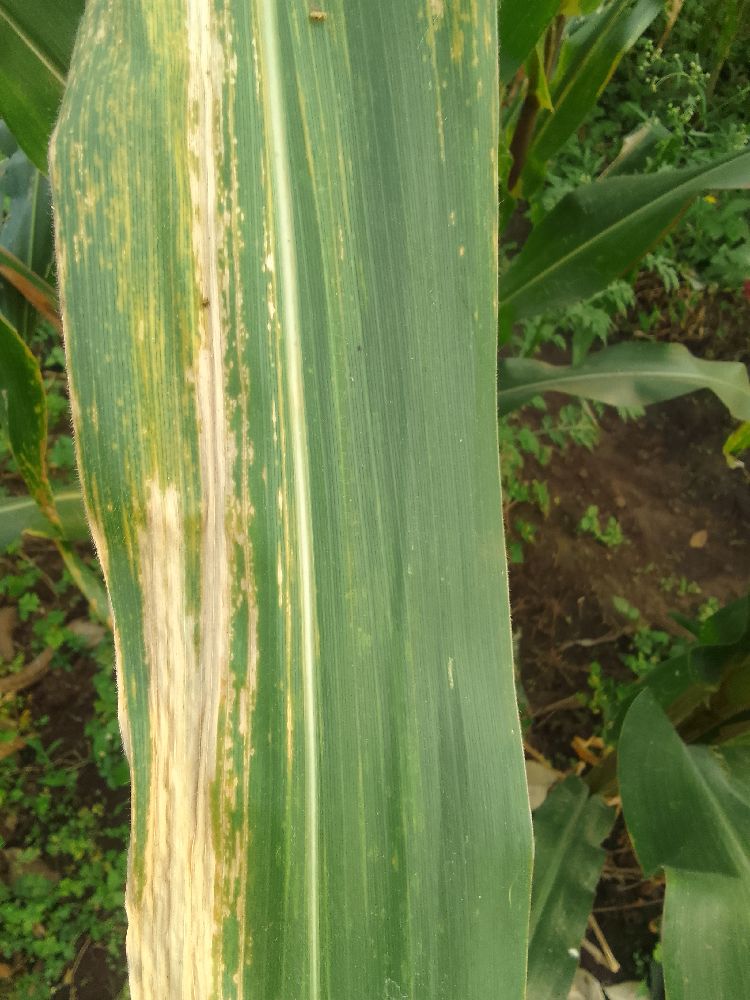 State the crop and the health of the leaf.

maize, maize lethal necrosis
